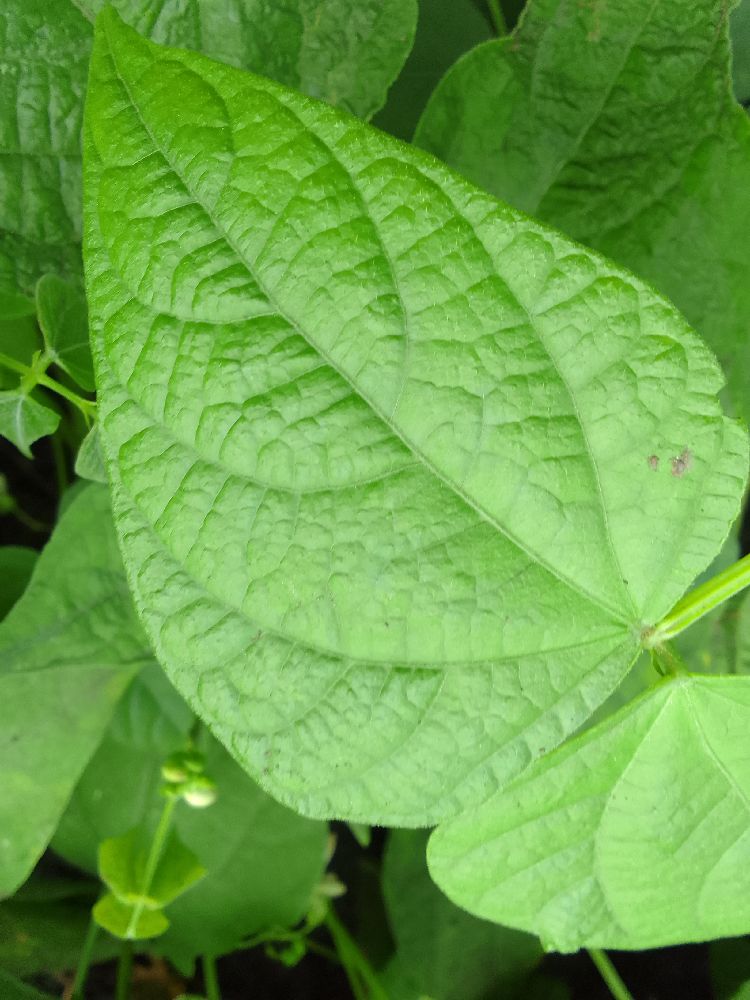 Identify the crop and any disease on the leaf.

common bean, healthy
